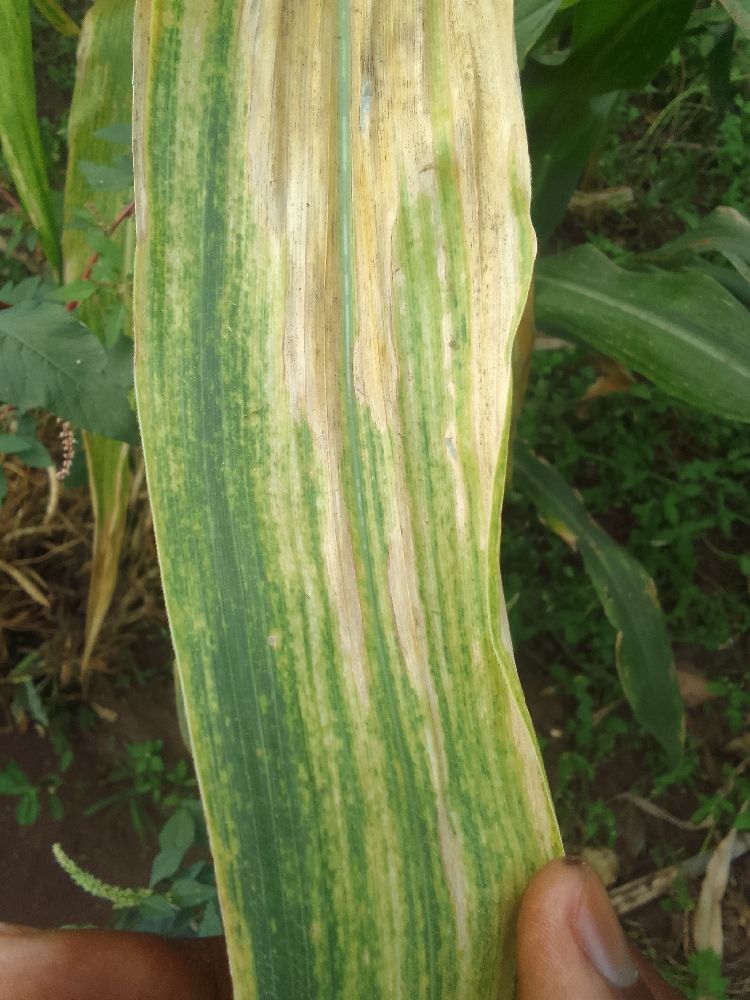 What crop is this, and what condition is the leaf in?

maize, maize lethal necrosis
